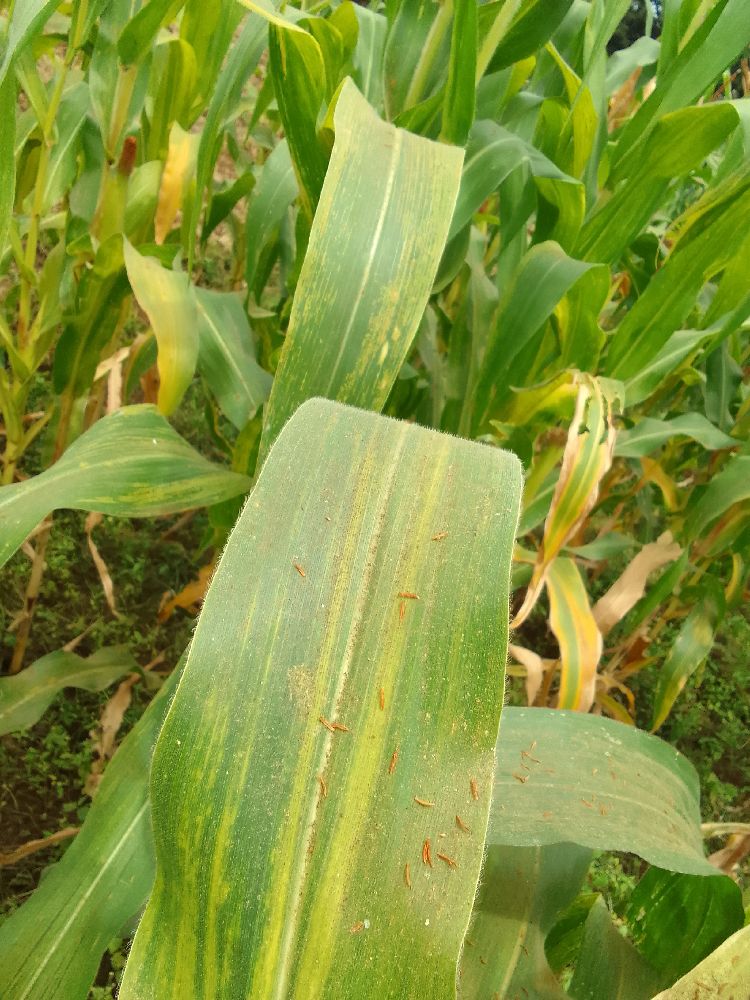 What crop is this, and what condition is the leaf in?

maize, maize lethal necrosis
